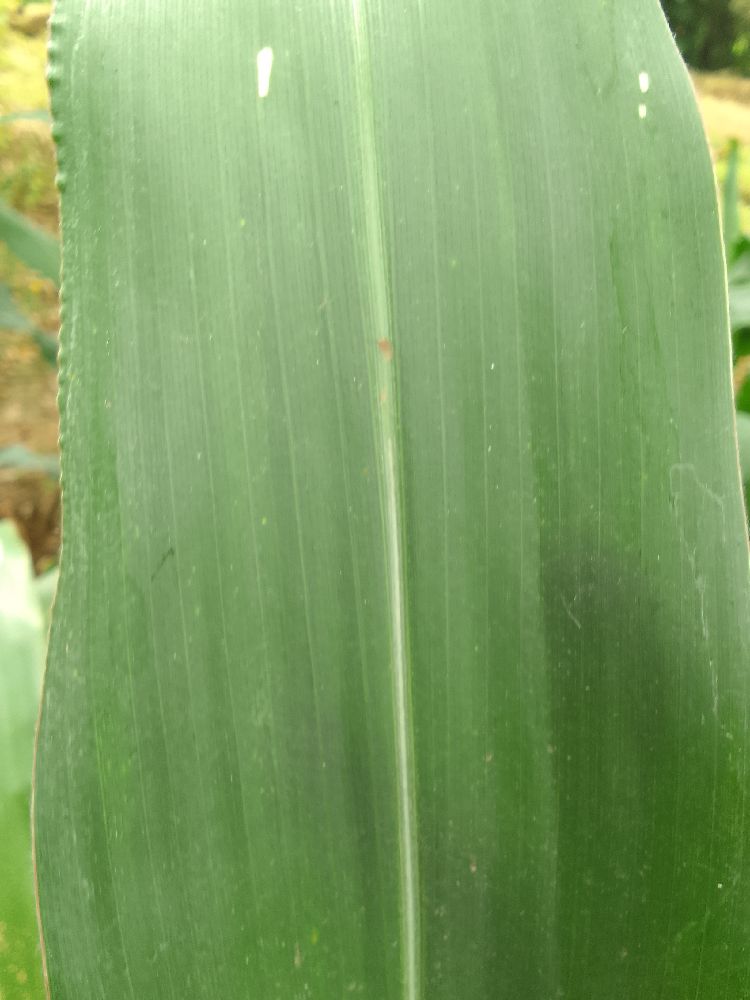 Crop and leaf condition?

maize, healthy
